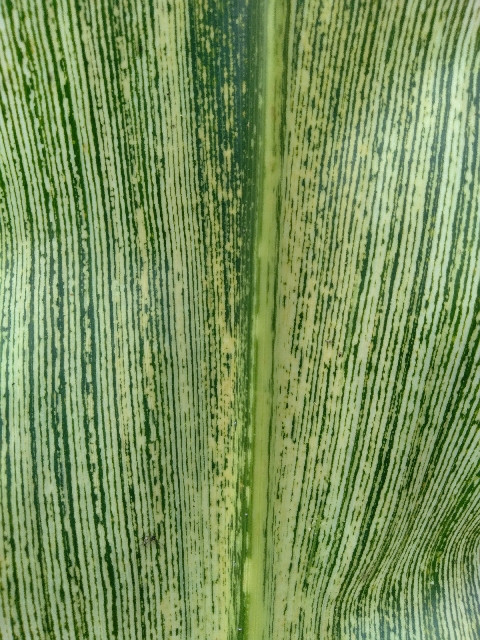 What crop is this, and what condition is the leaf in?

maize, maize streak virus
